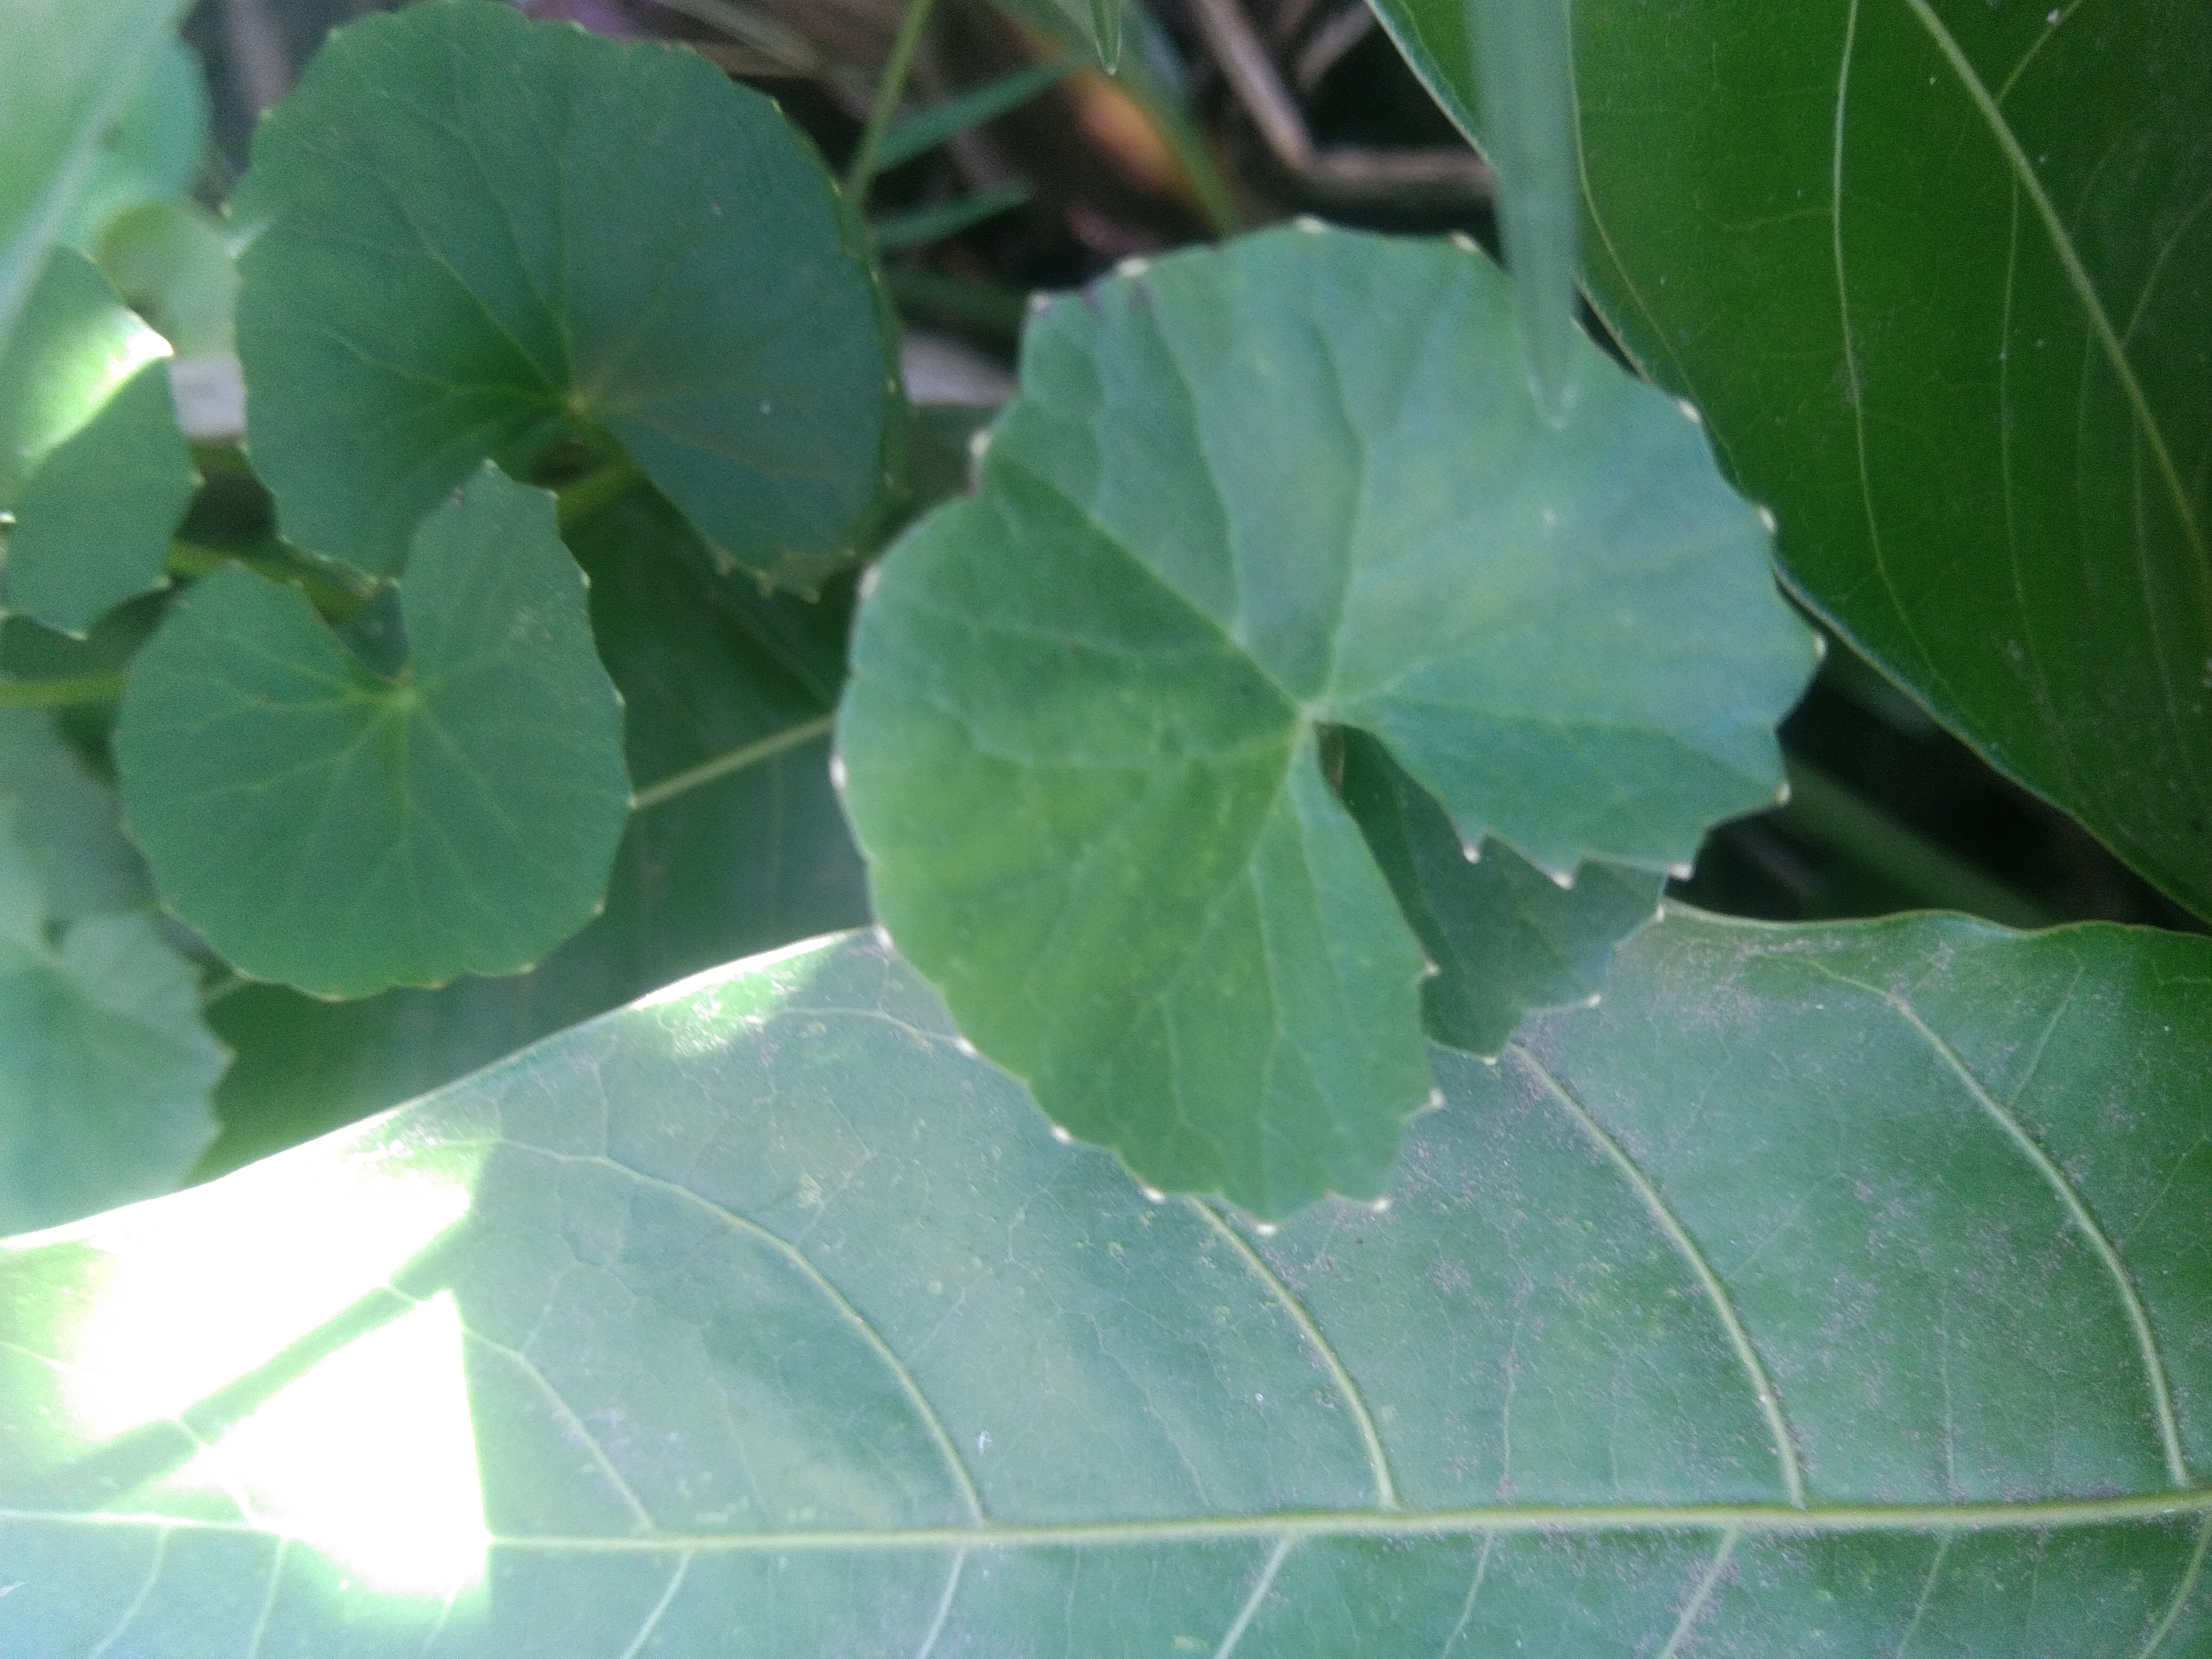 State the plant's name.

thankuni
